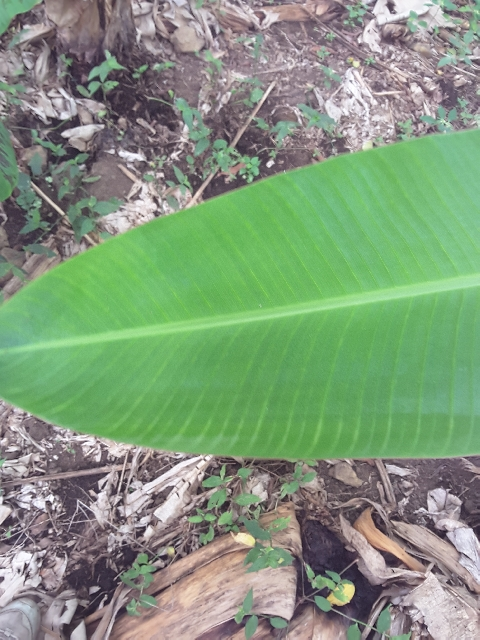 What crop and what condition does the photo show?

banana, healthy
